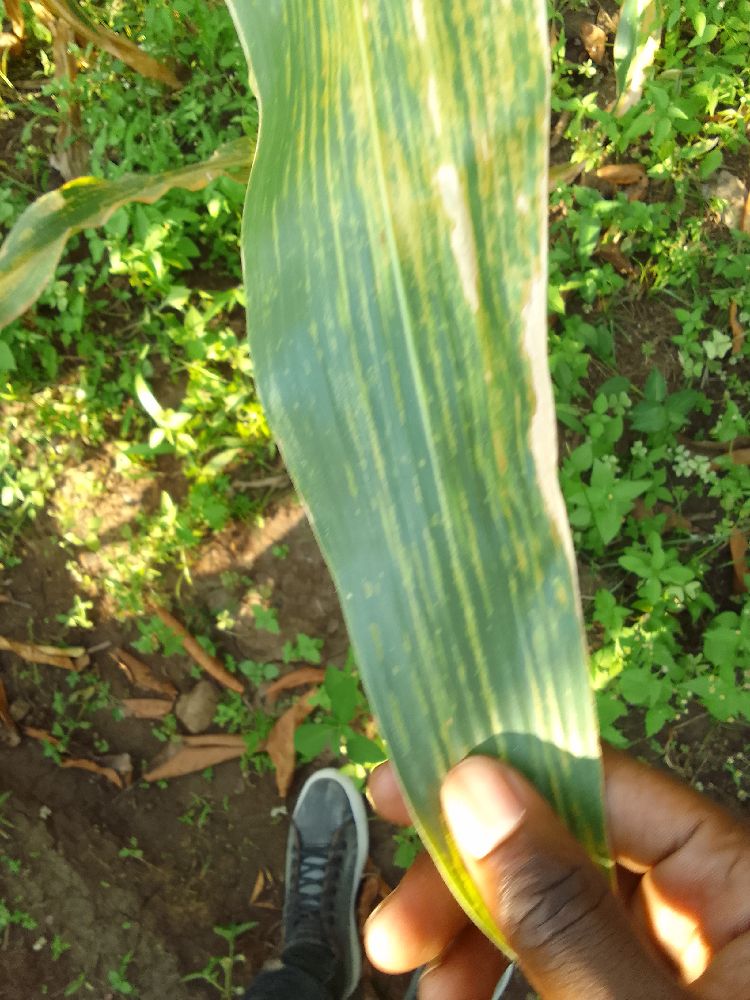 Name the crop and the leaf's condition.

maize, maize lethal necrosis
